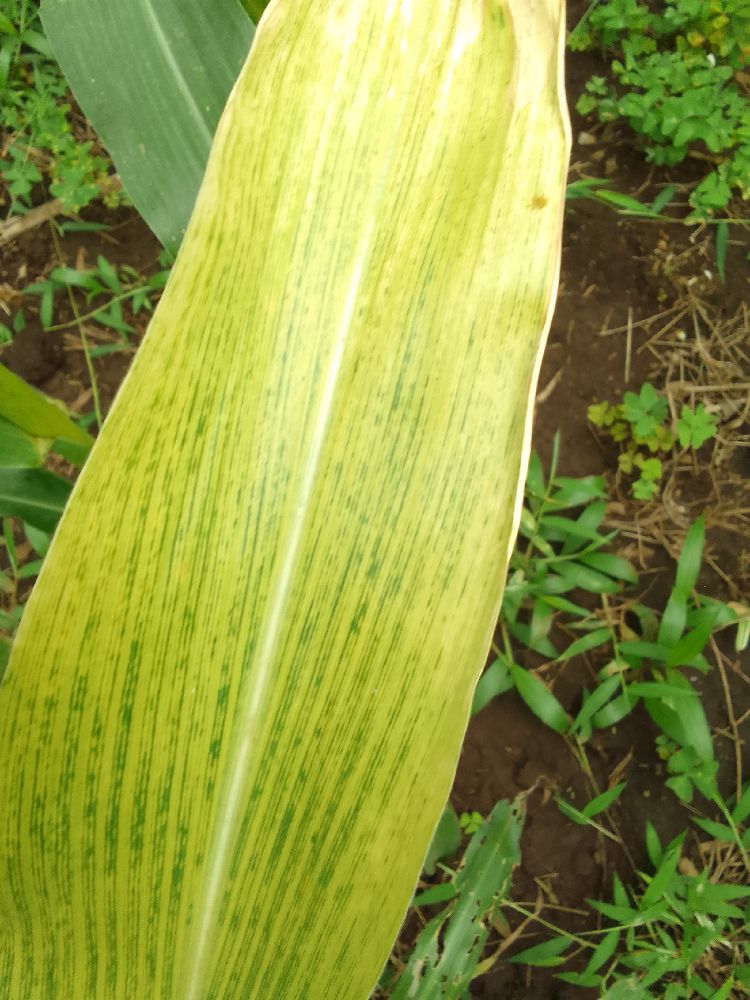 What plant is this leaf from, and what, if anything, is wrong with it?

maize, maize lethal necrosis
